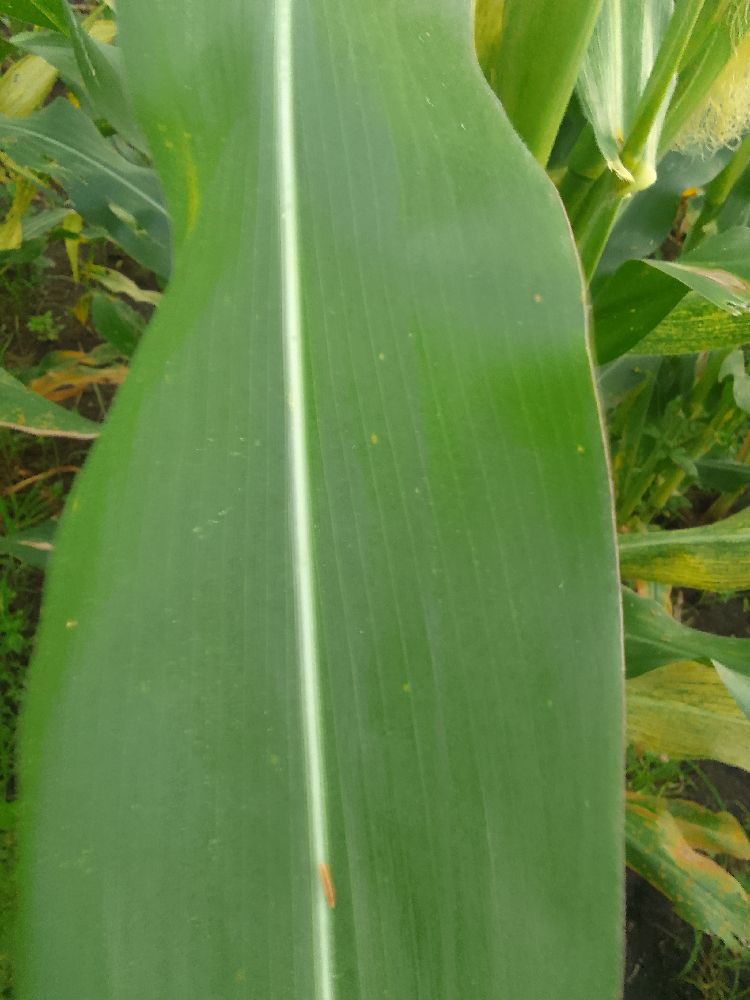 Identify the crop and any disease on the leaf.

maize, healthy
